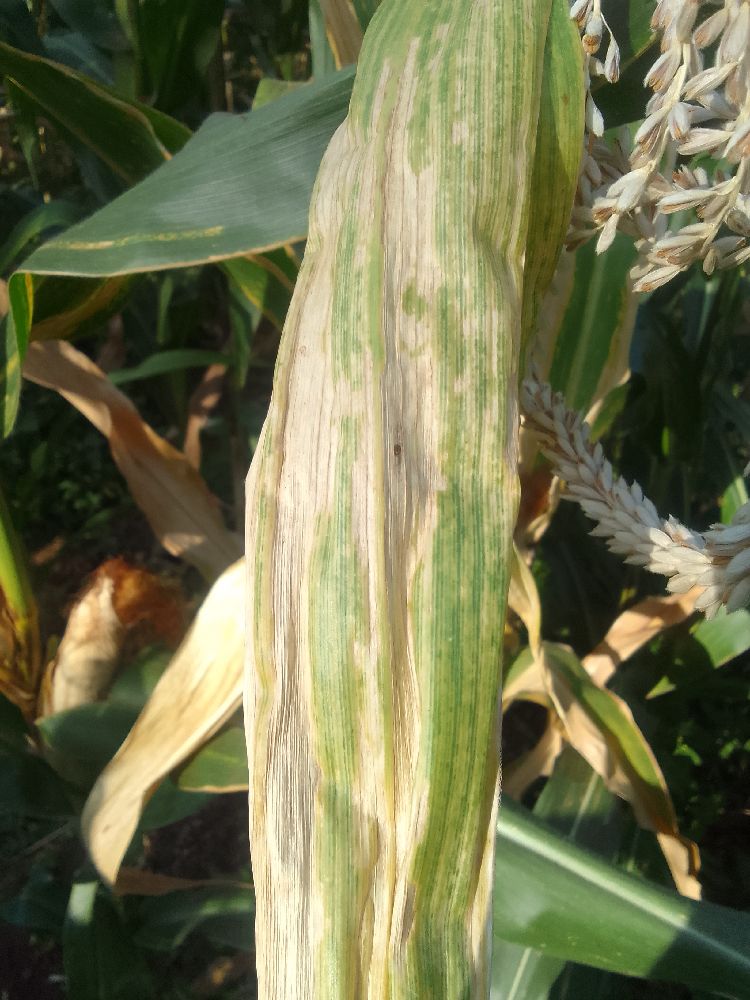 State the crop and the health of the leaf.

maize, maize lethal necrosis
